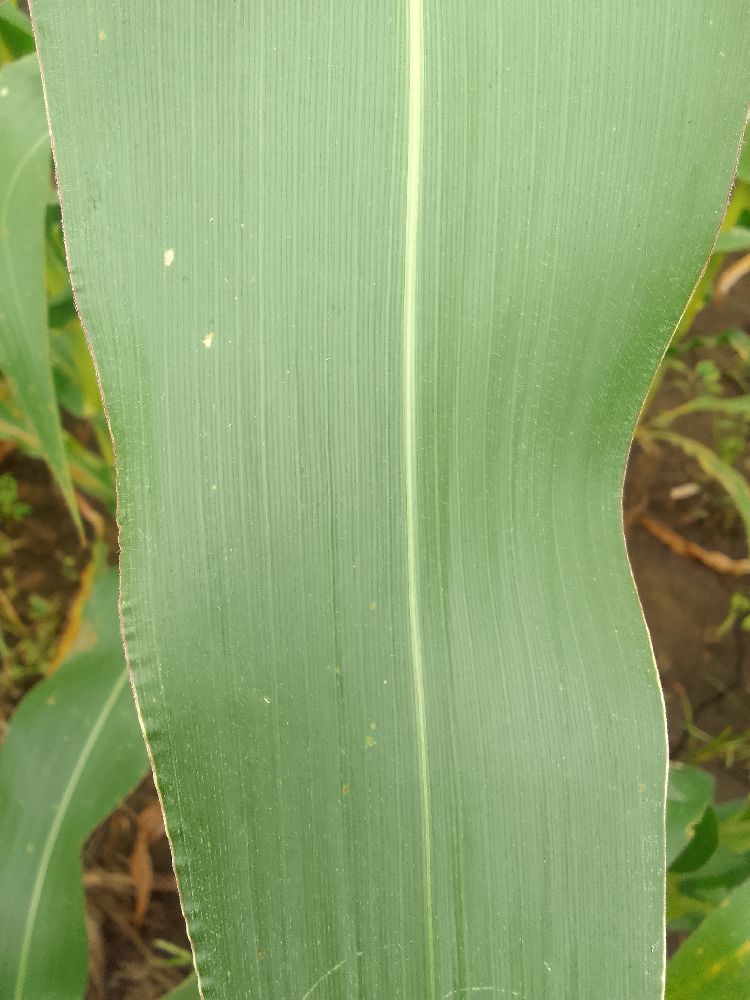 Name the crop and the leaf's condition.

maize, healthy
